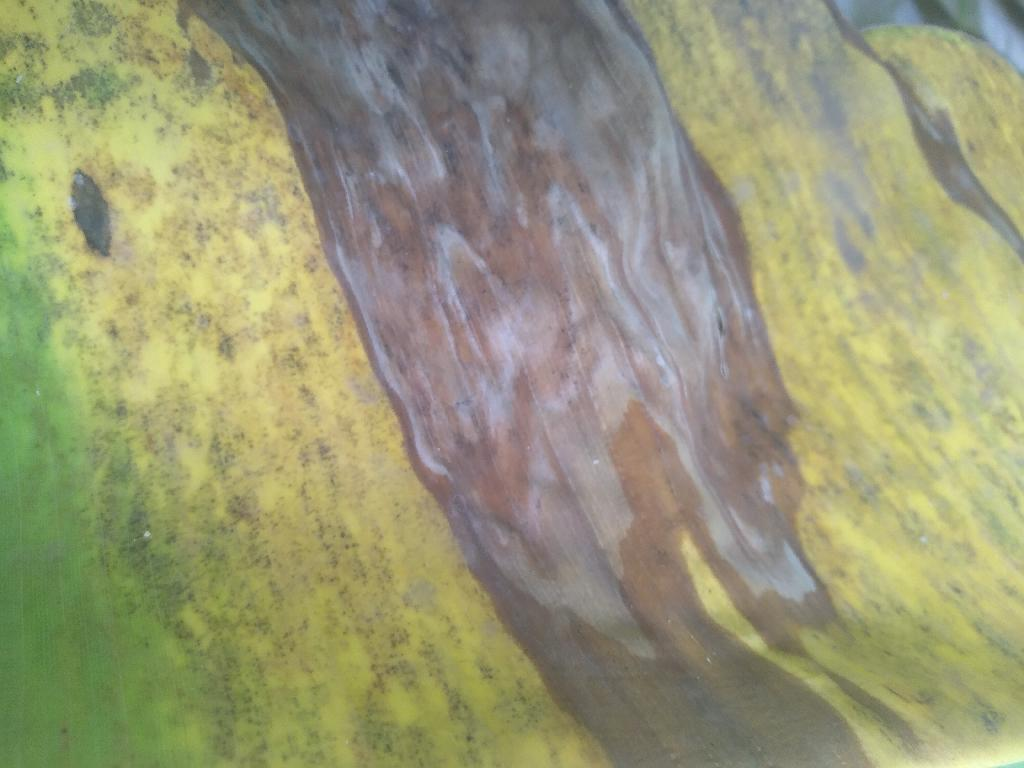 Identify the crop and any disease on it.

banana, black sigatoka
